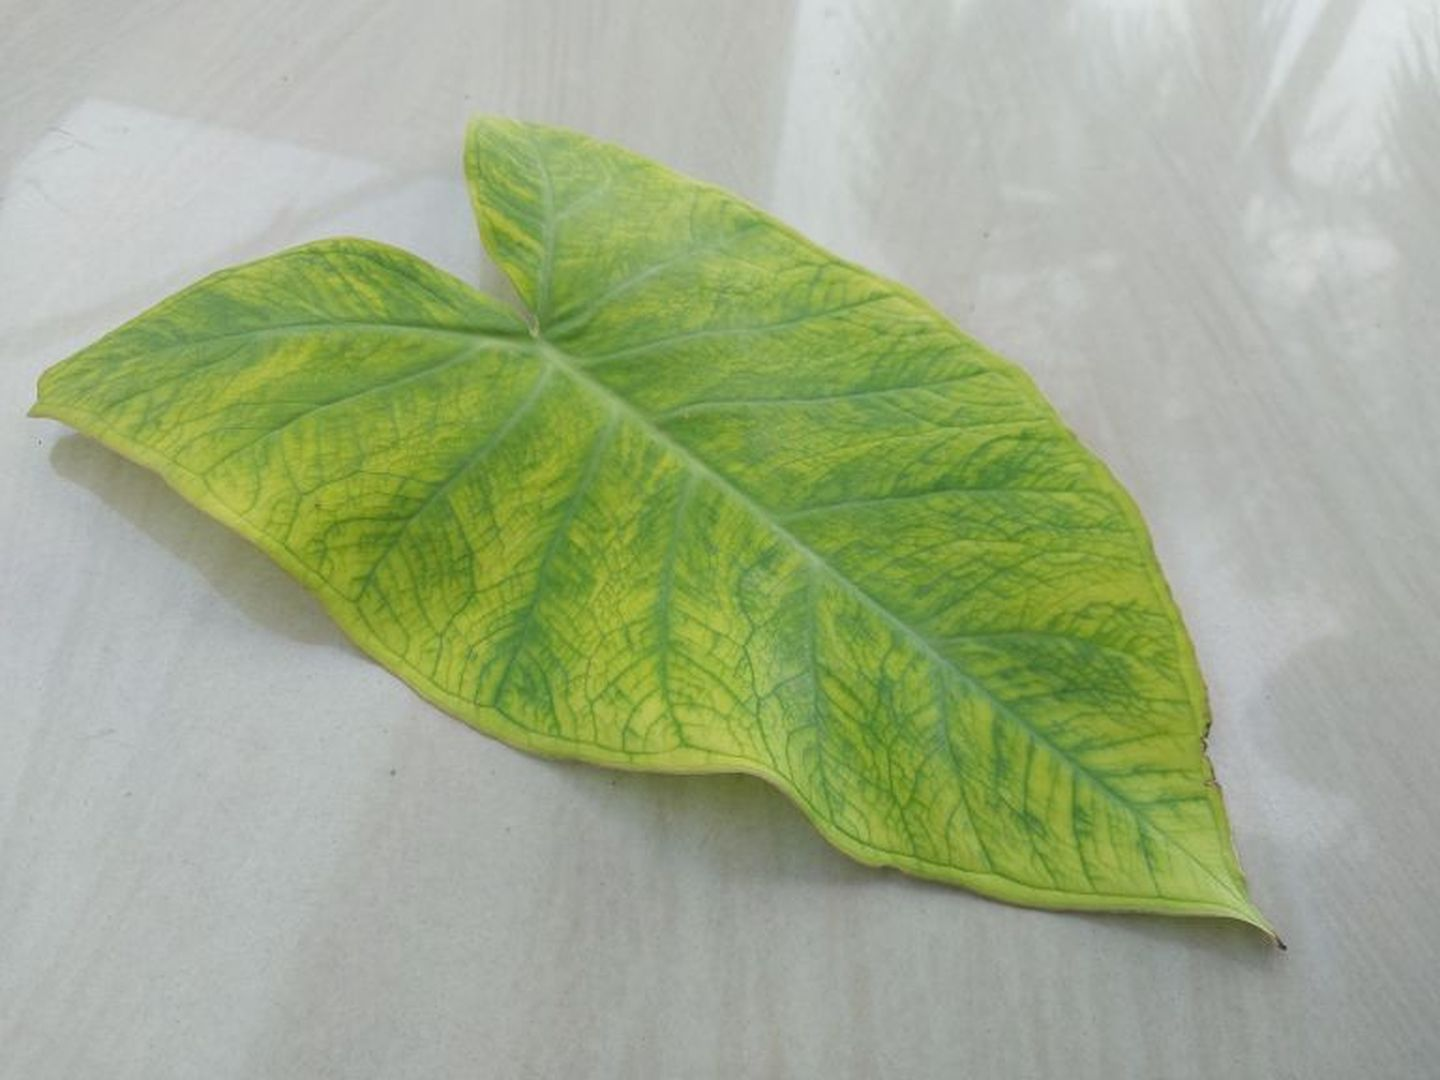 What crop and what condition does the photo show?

taro, mosaic
